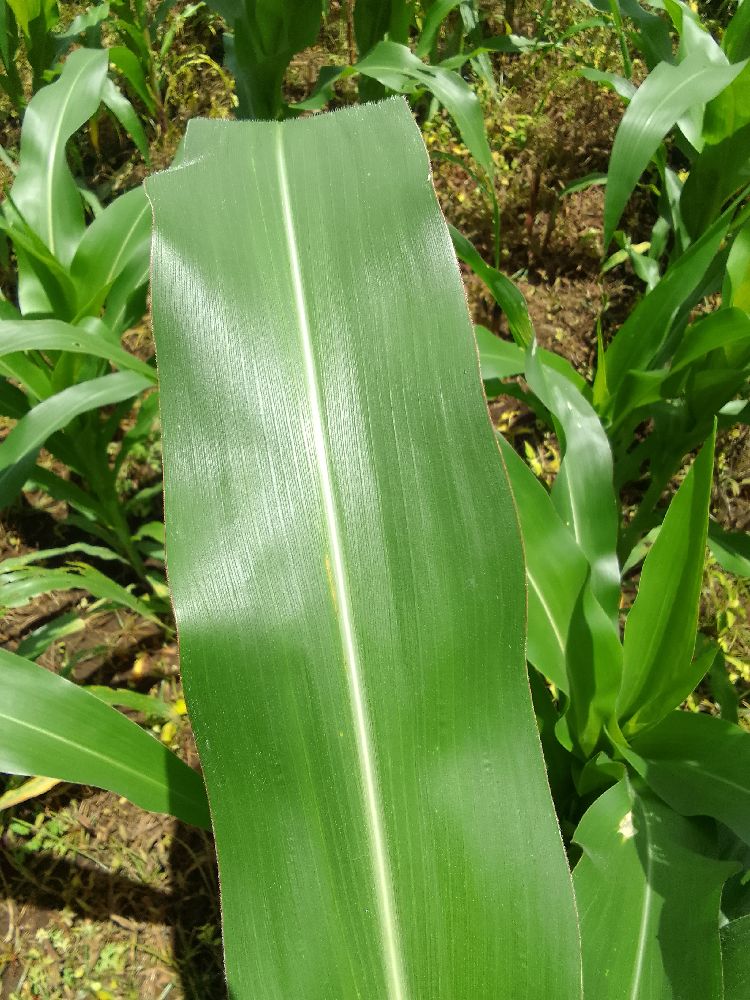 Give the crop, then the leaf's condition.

maize, healthy
